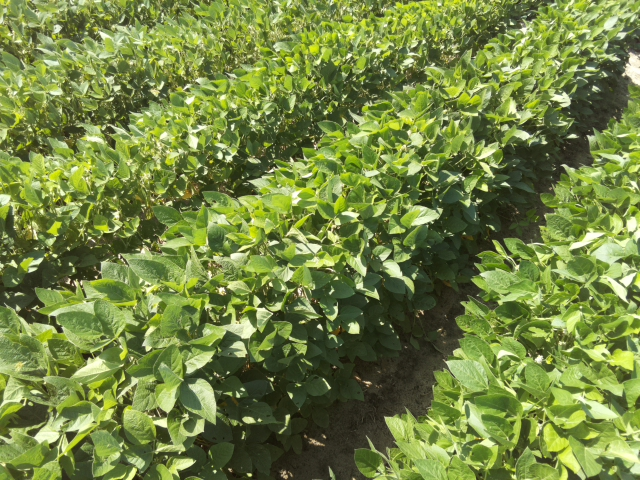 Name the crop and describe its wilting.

soybean, leaves with no wilting
